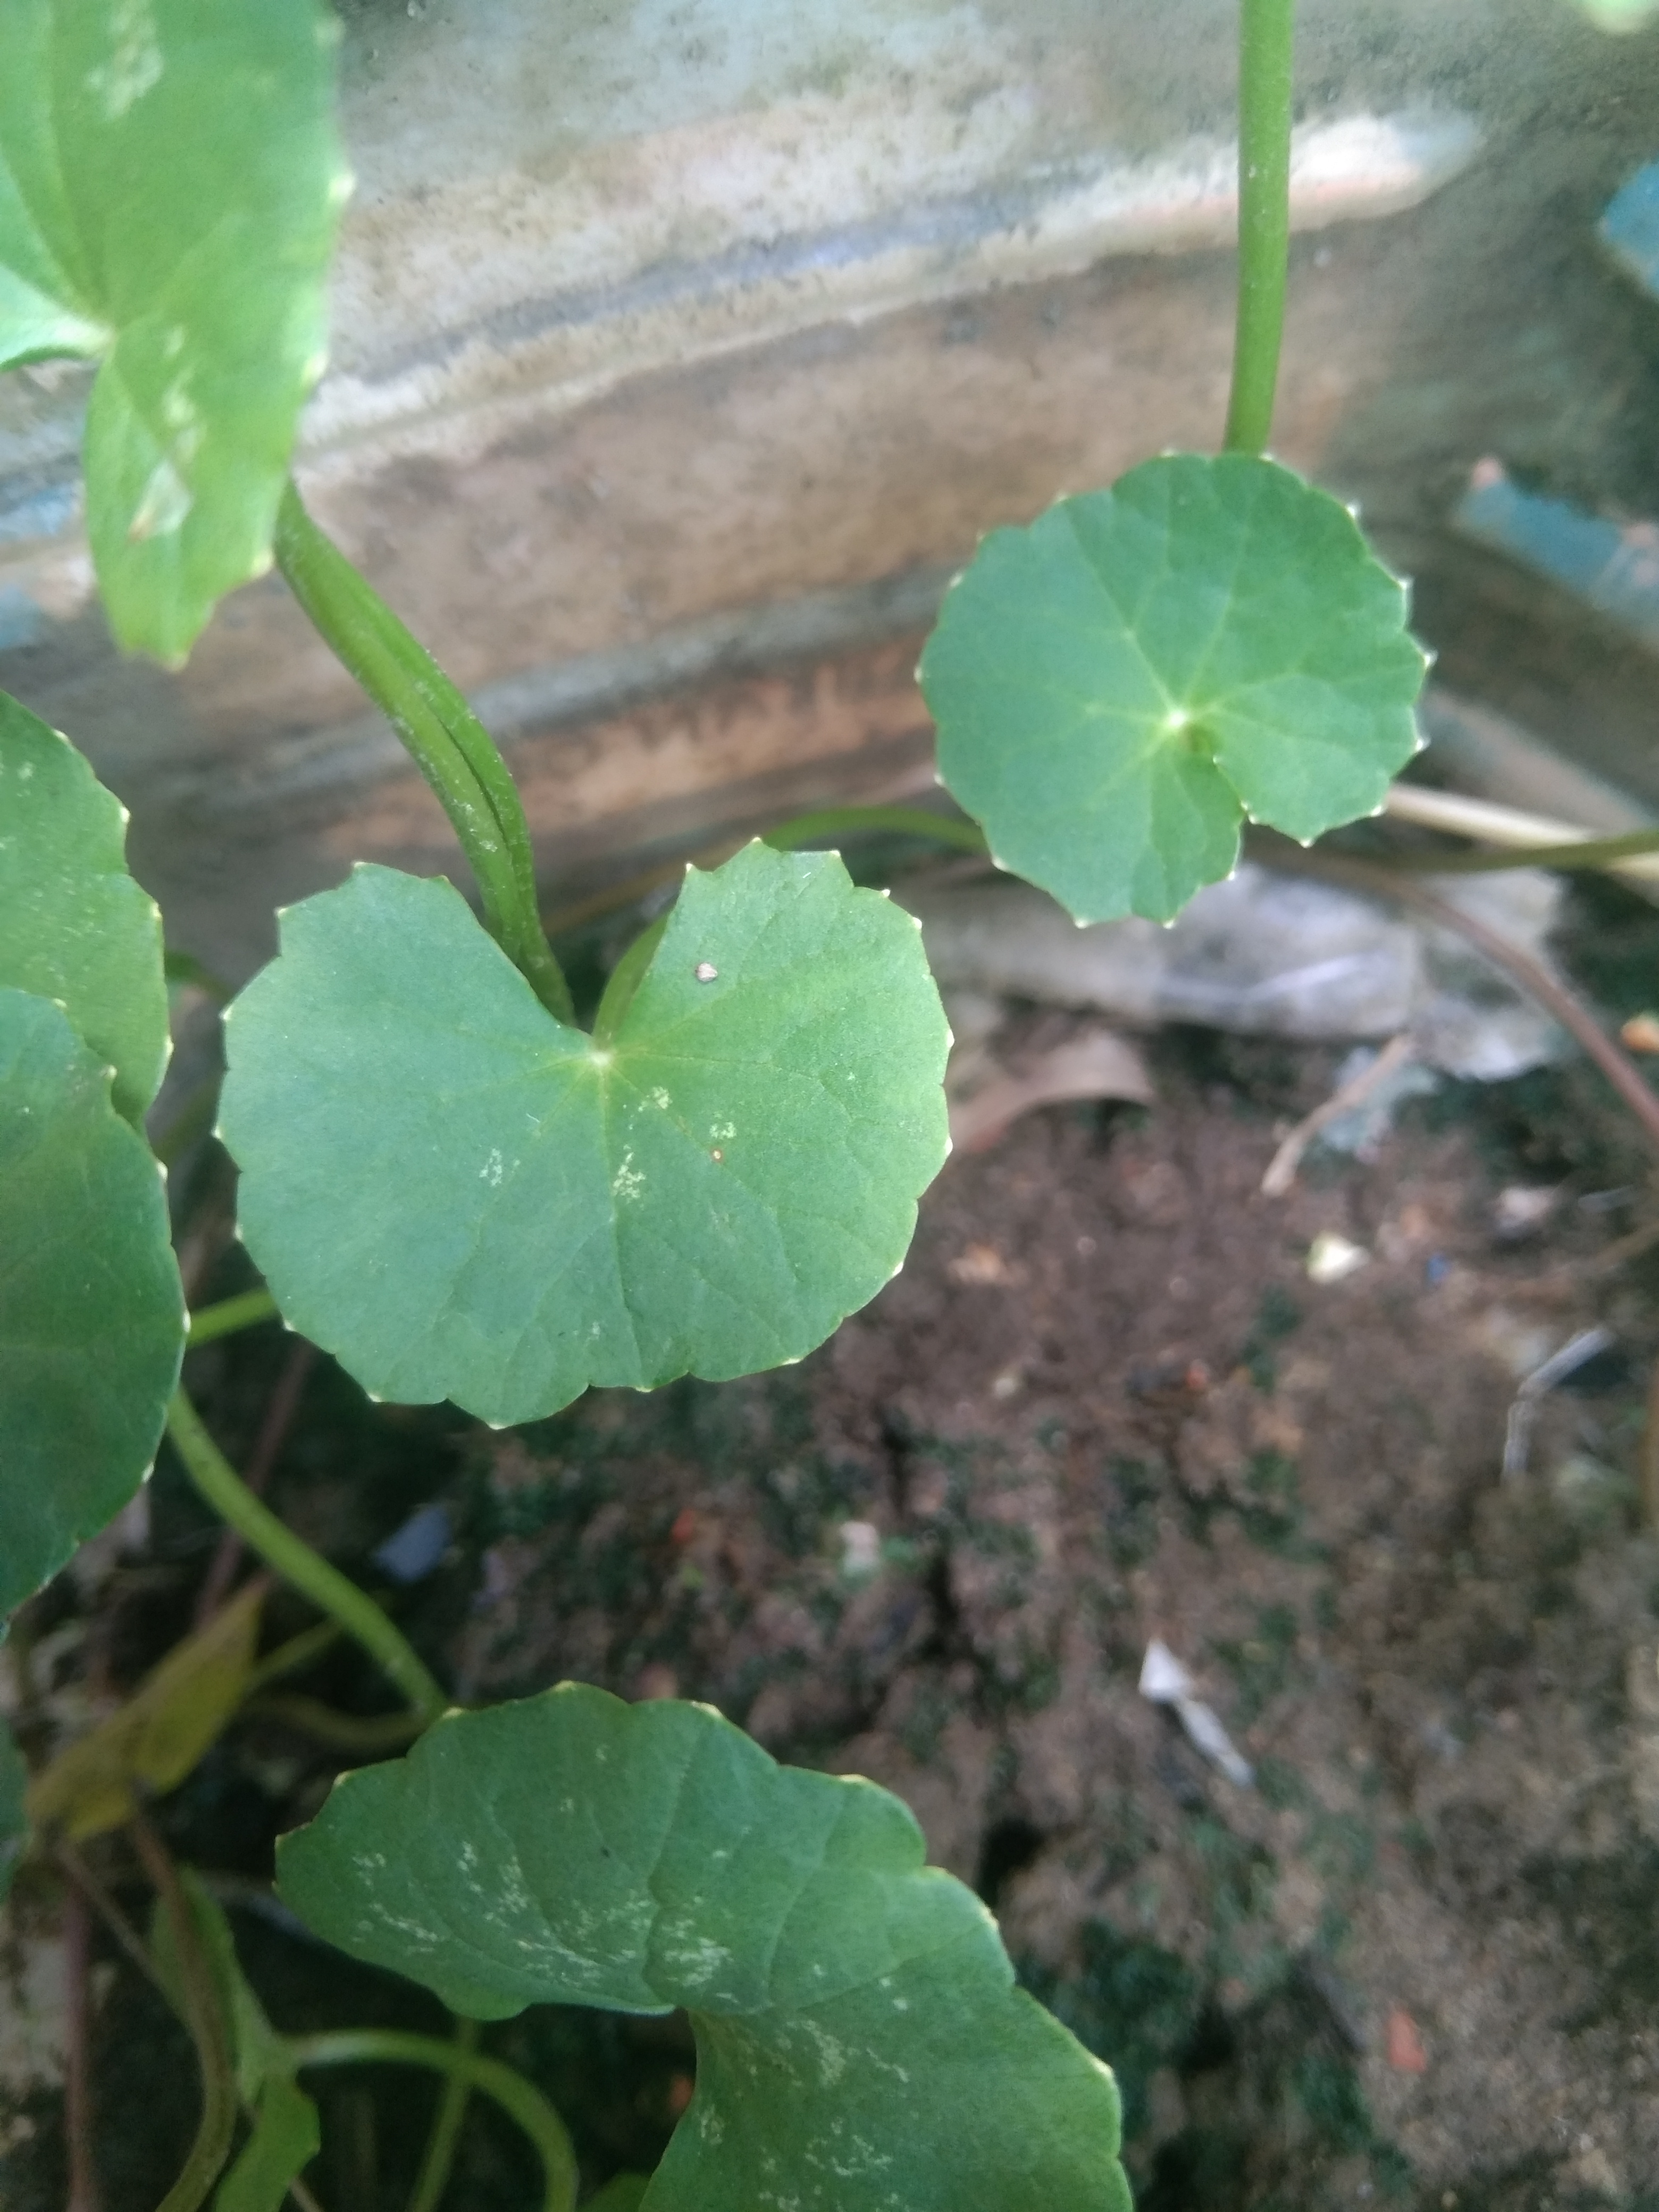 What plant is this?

thankuni
